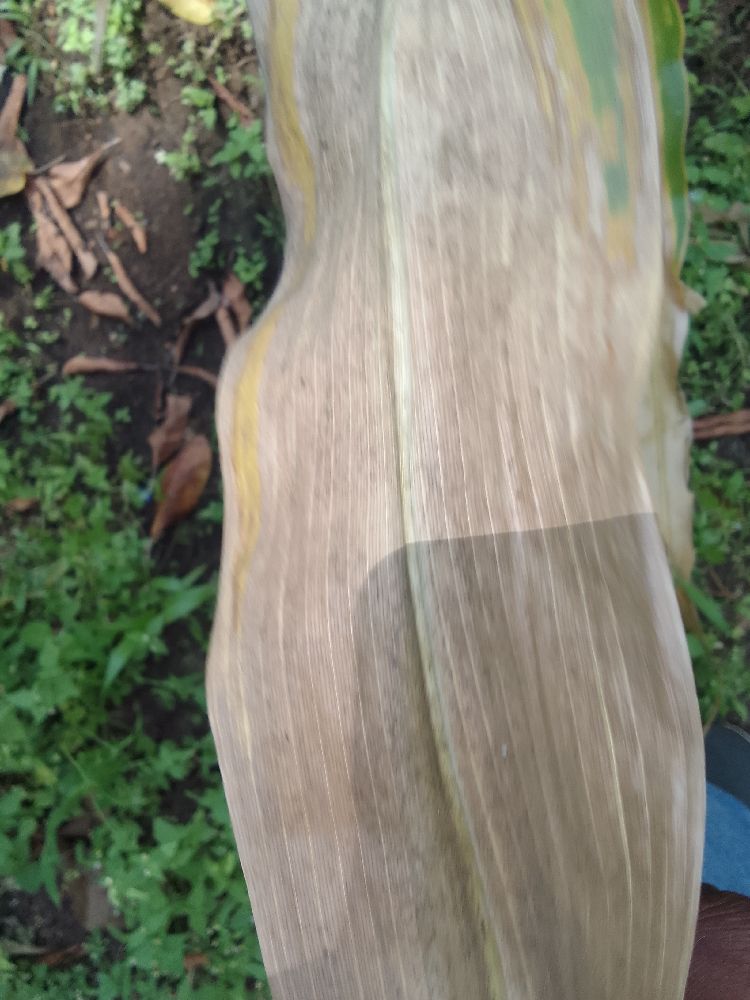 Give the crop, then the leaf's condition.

maize, maize lethal necrosis
